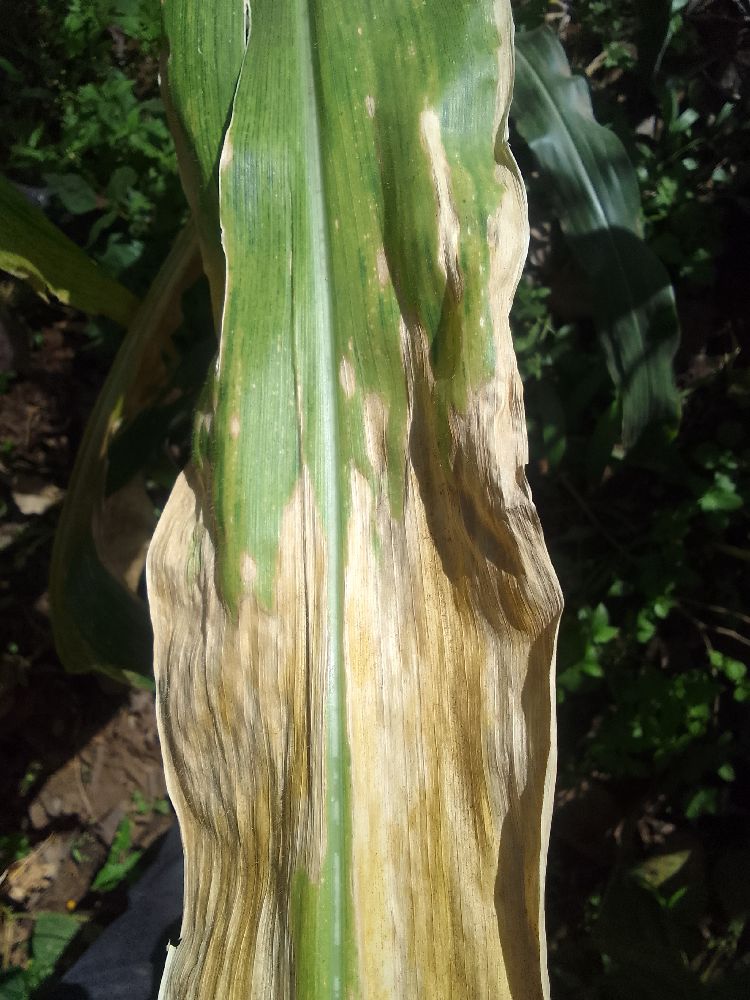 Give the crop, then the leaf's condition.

maize, maize lethal necrosis
